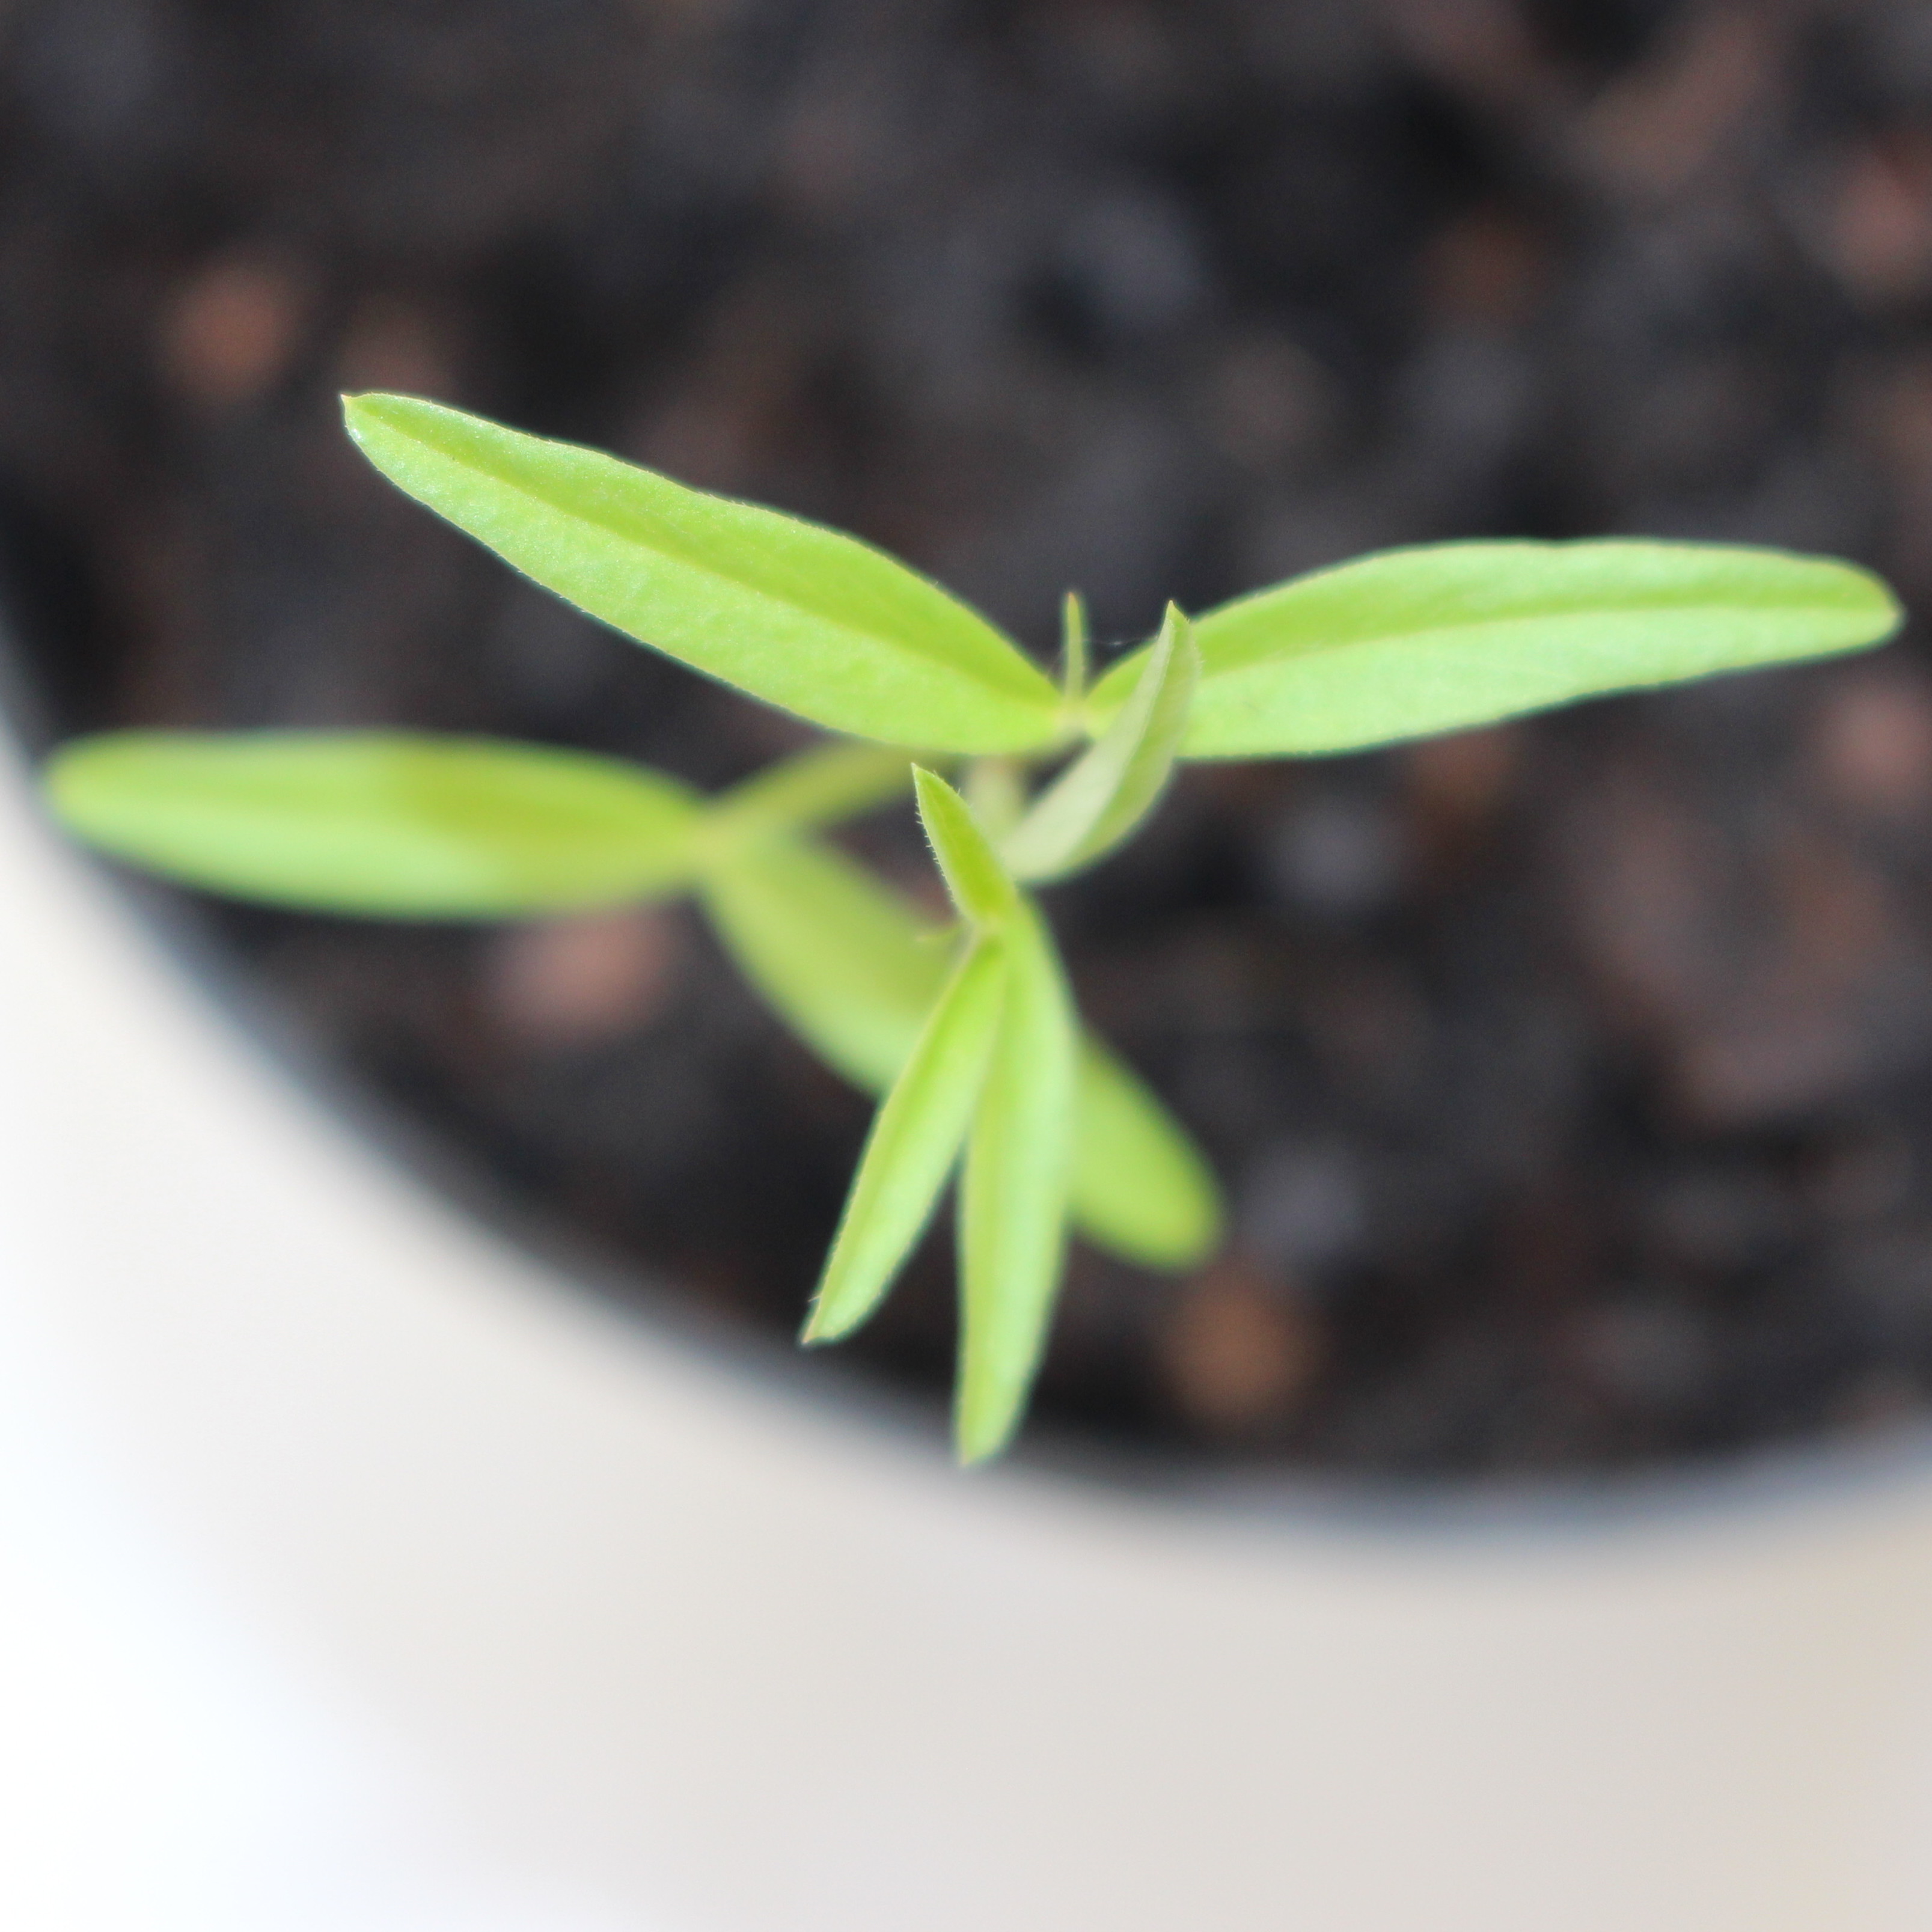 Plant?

Vicia sativa
